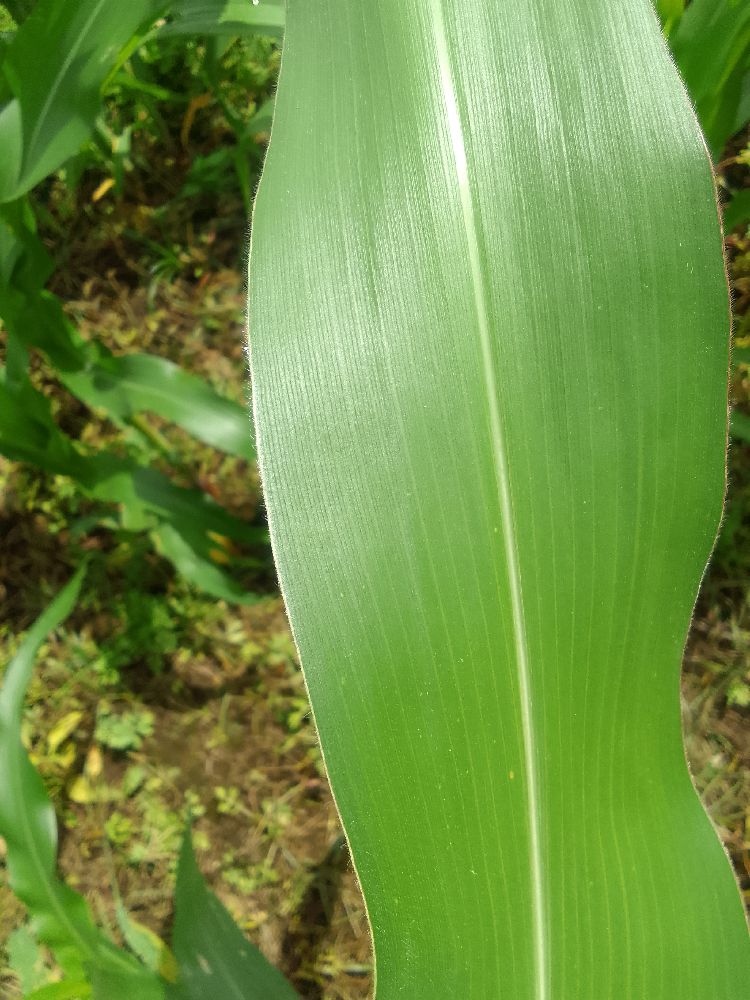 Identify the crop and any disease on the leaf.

maize, healthy
